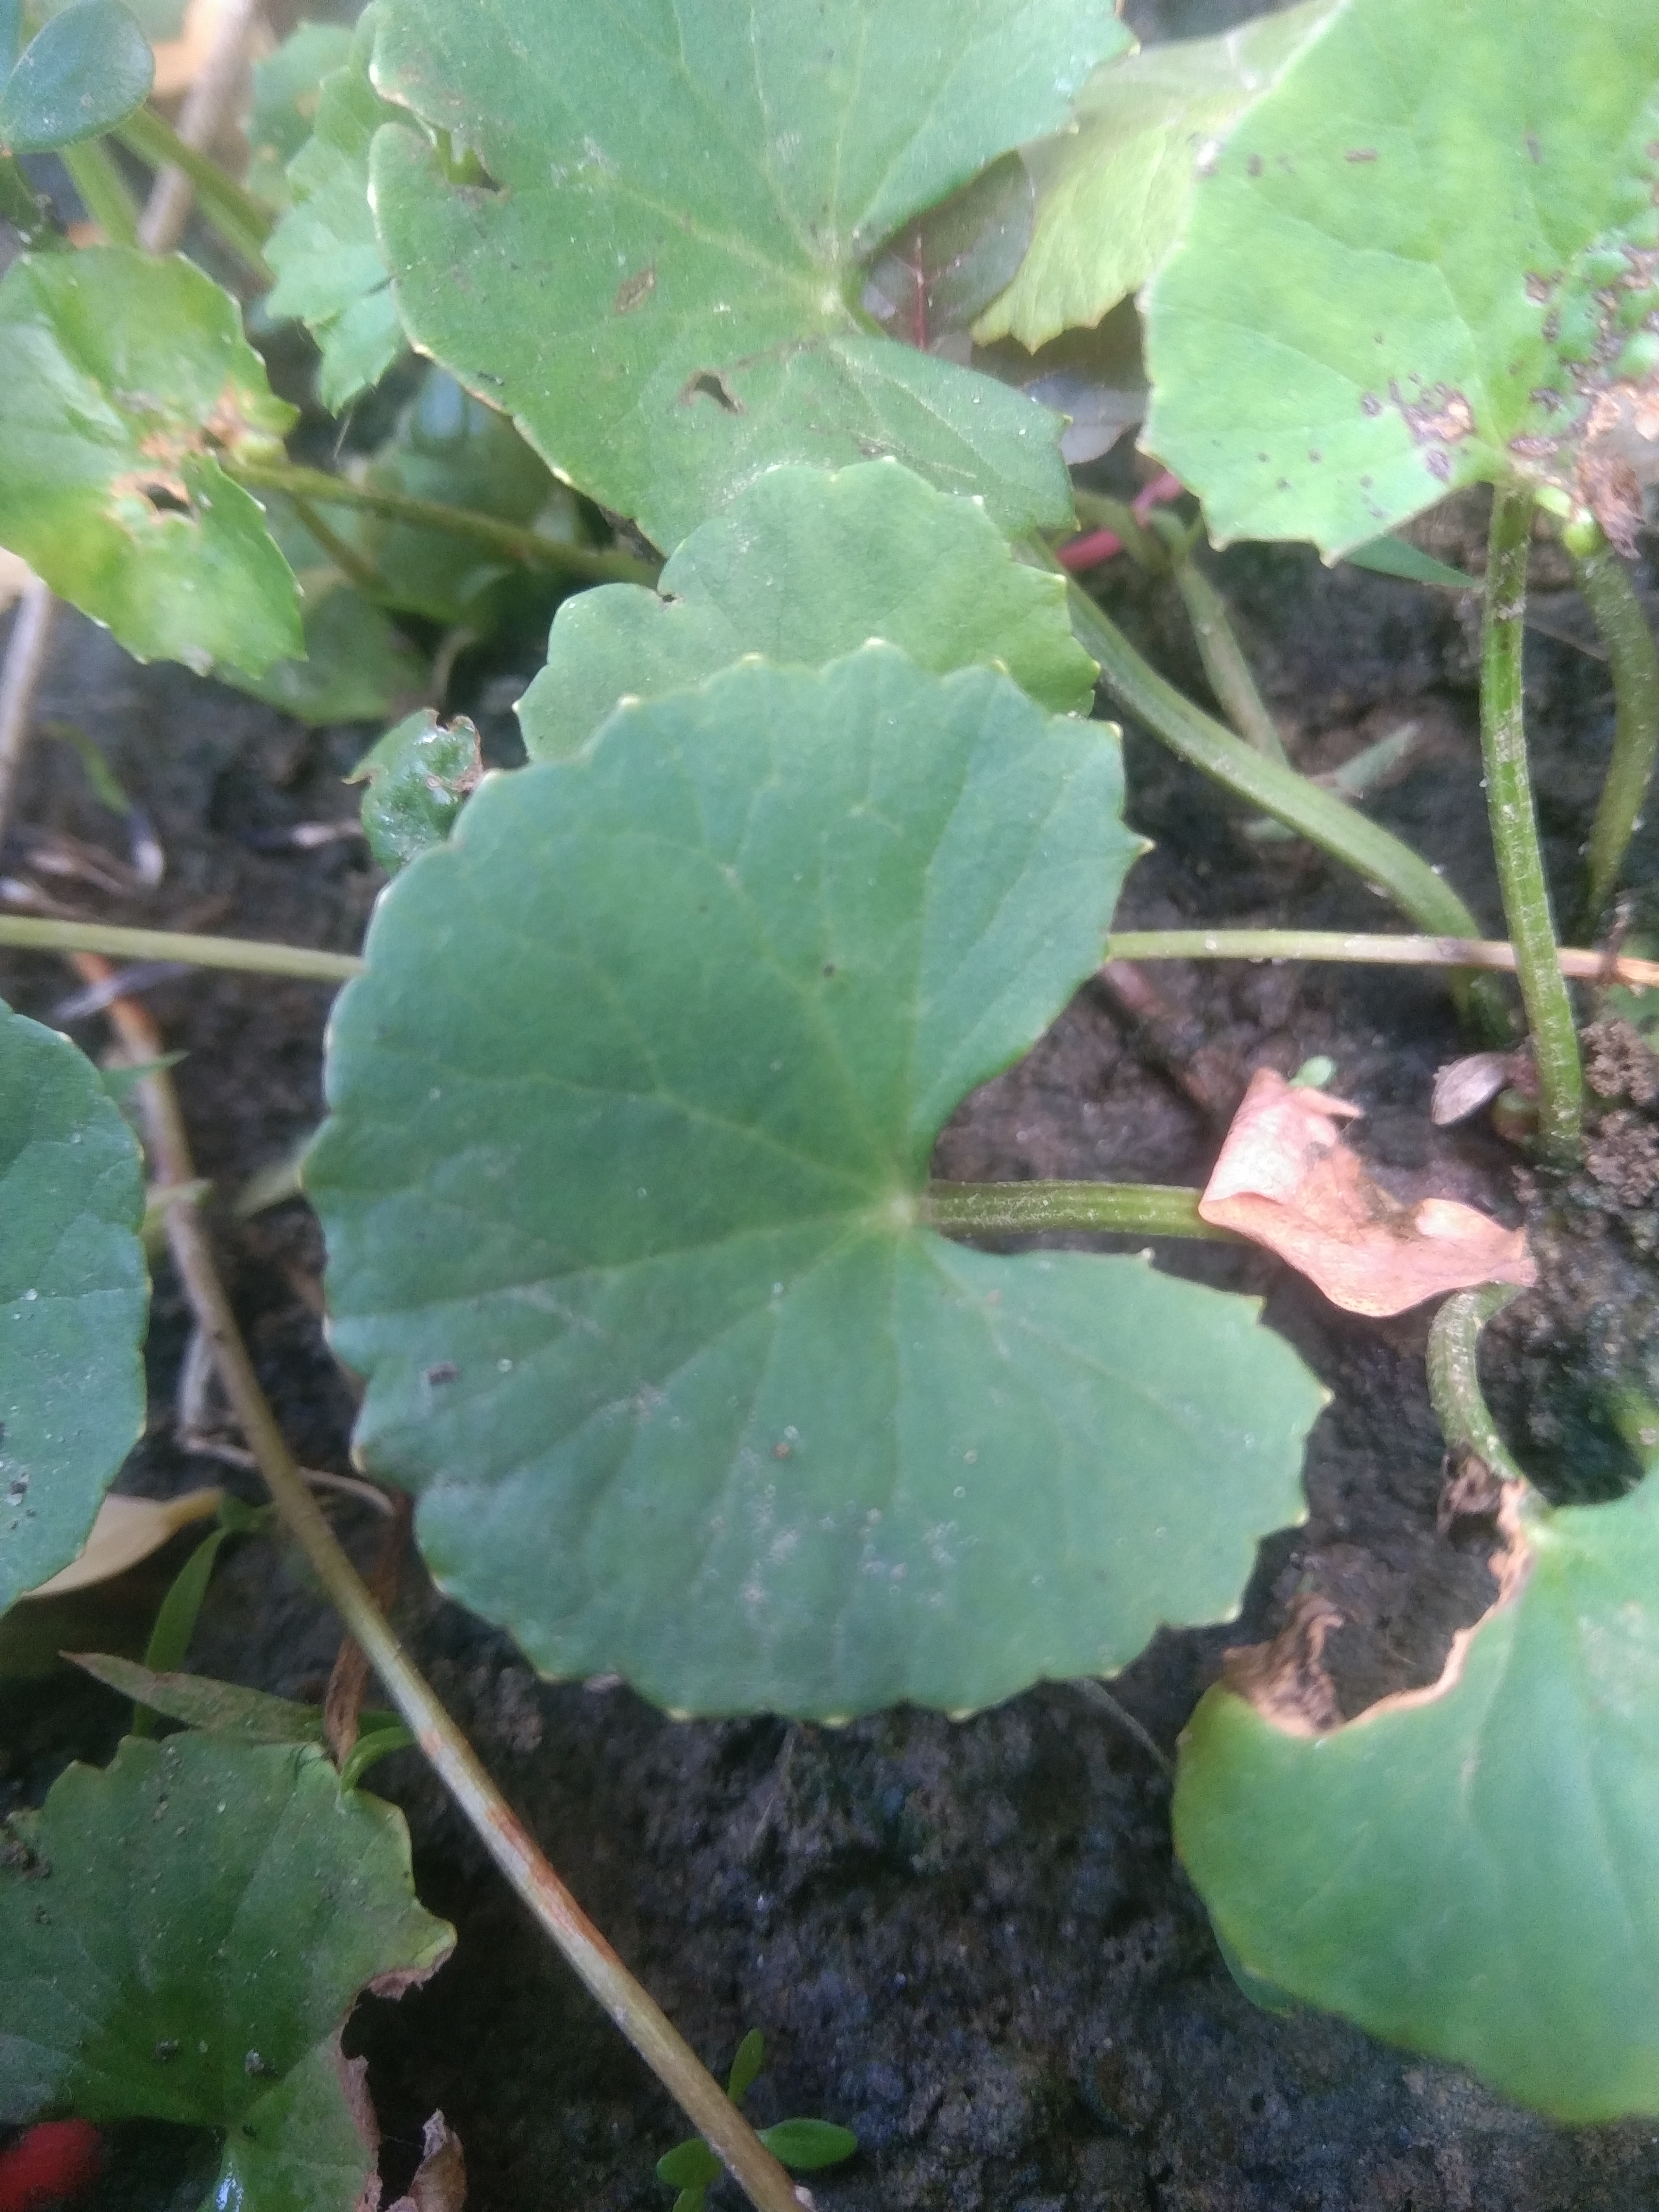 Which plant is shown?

thankuni
